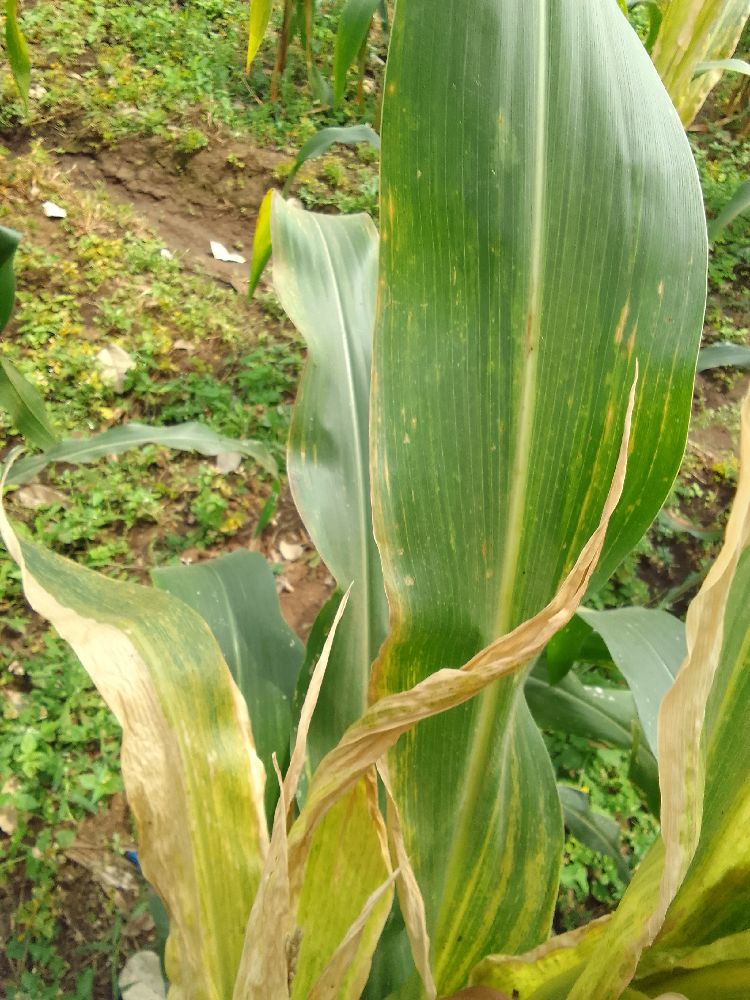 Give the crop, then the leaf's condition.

maize, maize lethal necrosis
